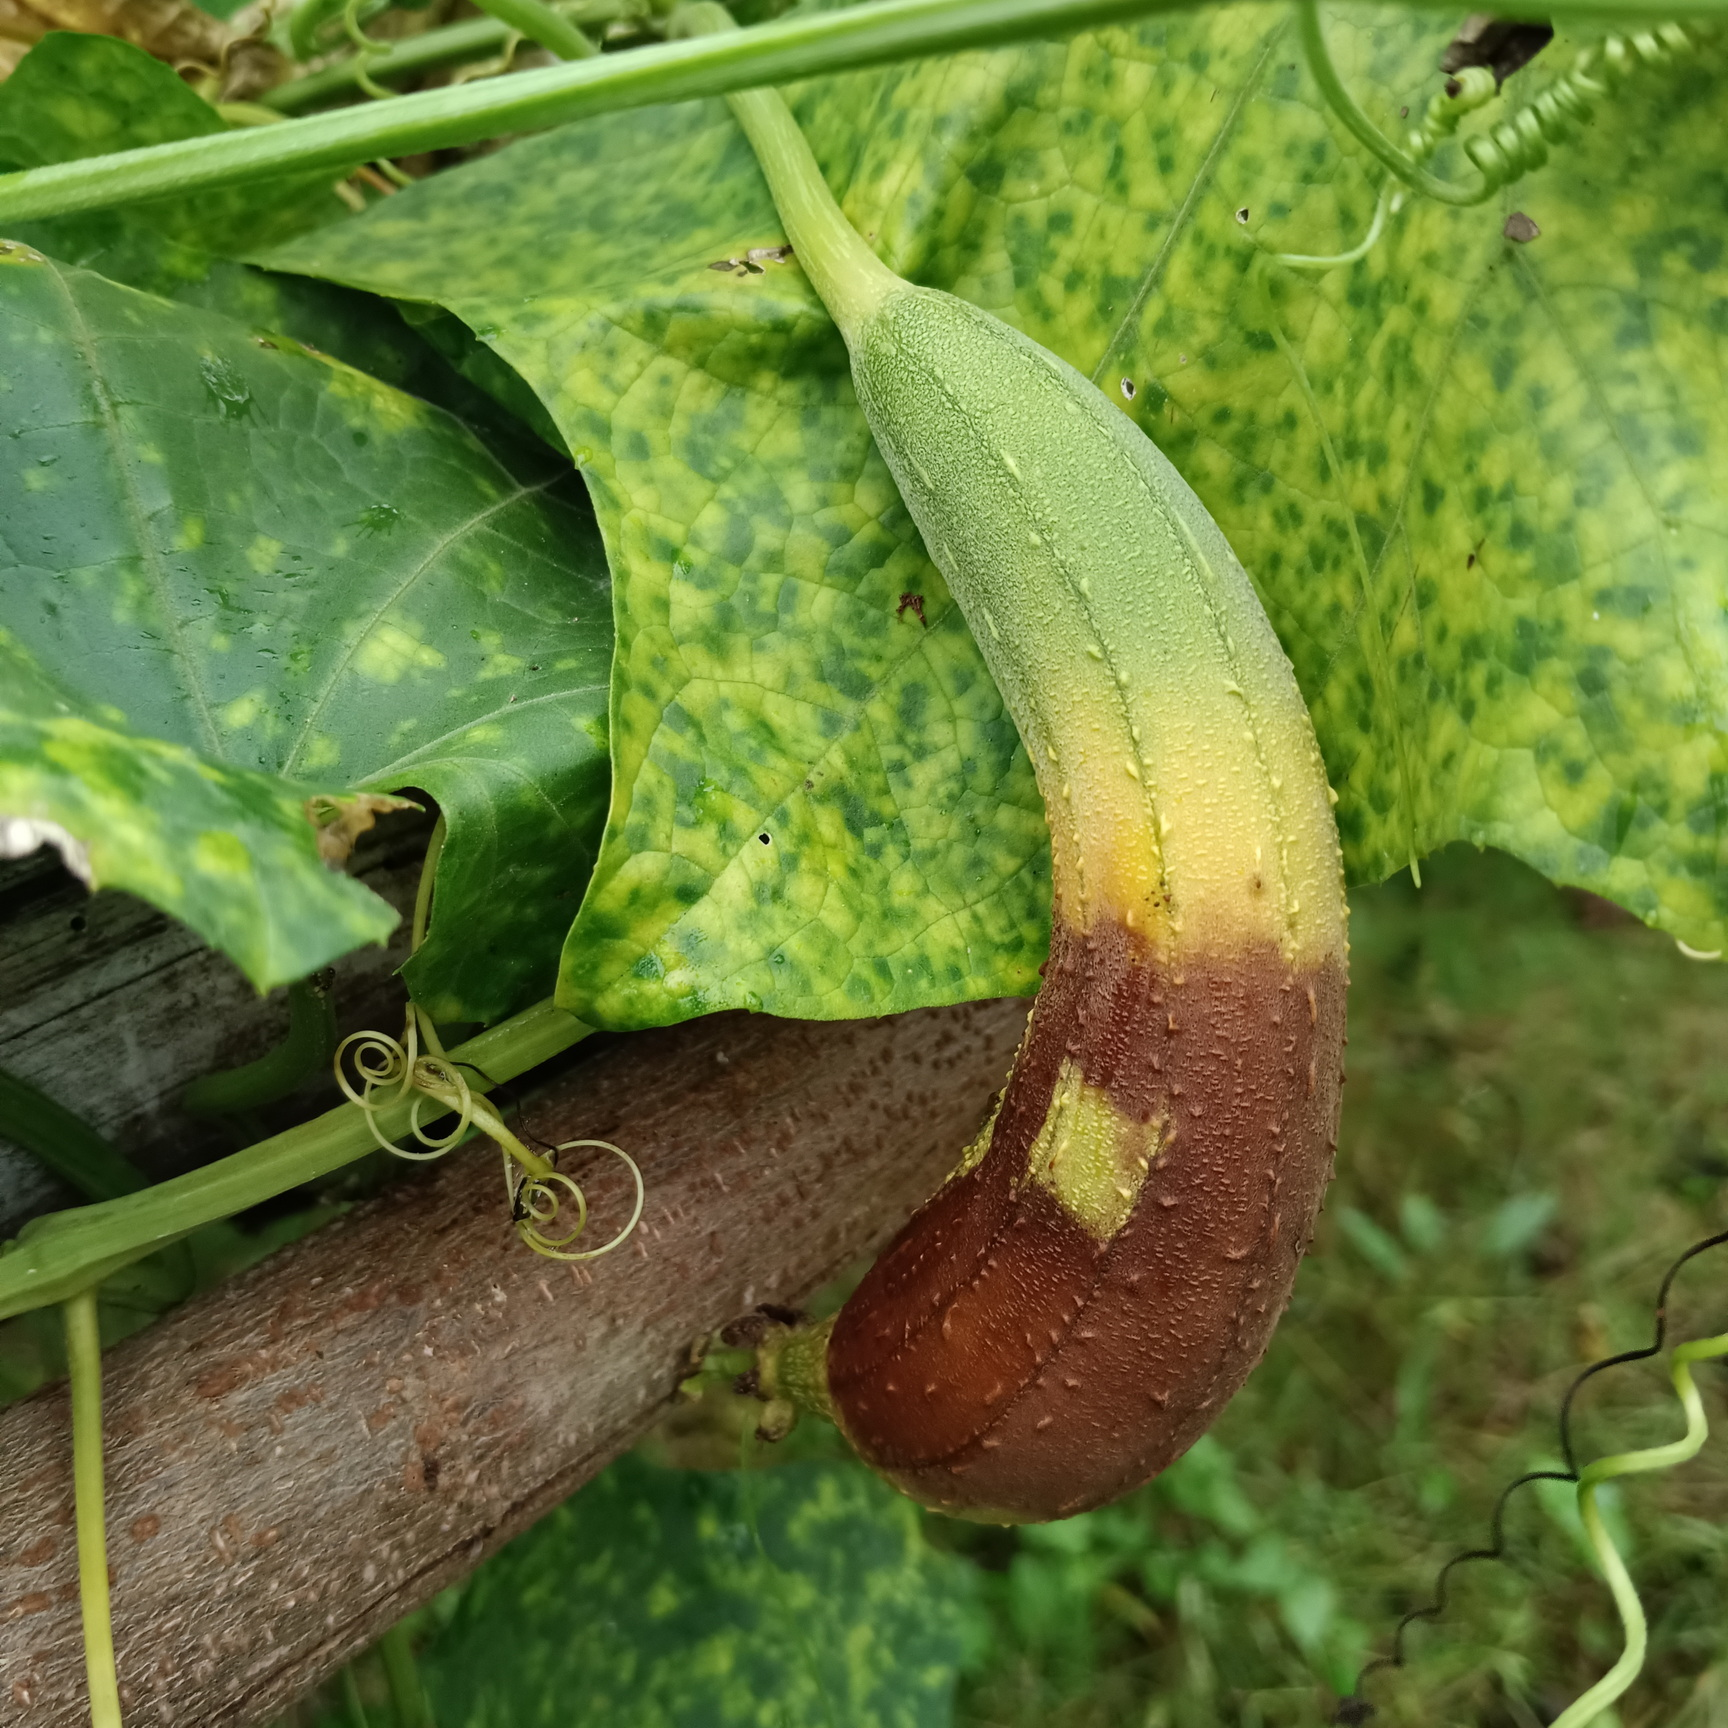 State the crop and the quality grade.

luffa, faulty
